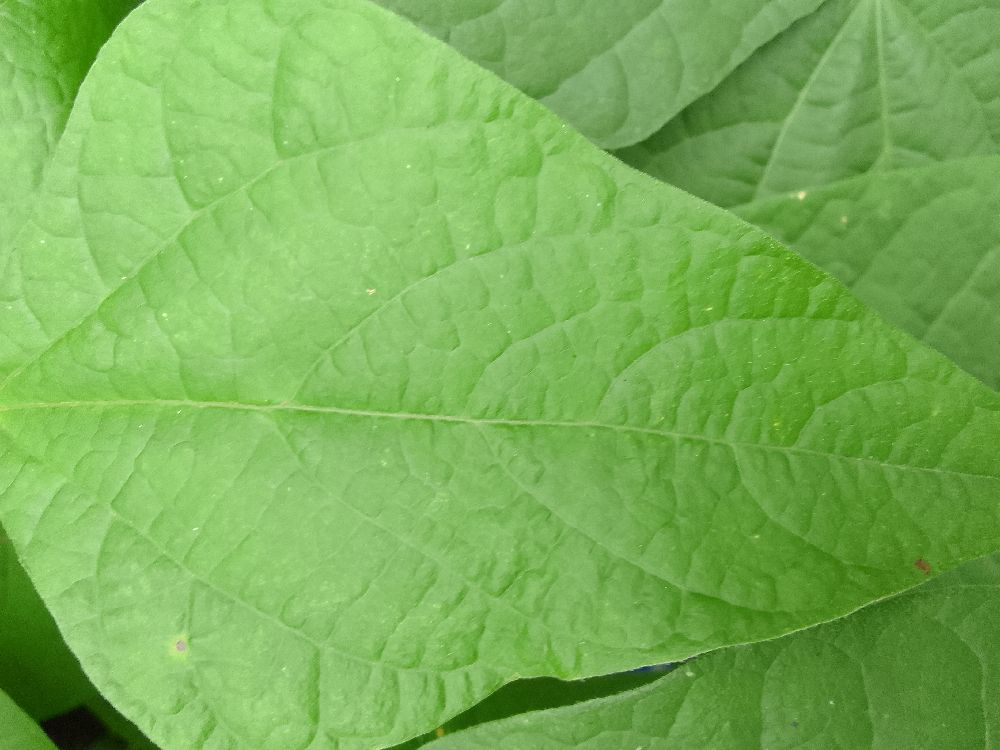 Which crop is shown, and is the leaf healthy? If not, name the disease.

common bean, healthy
